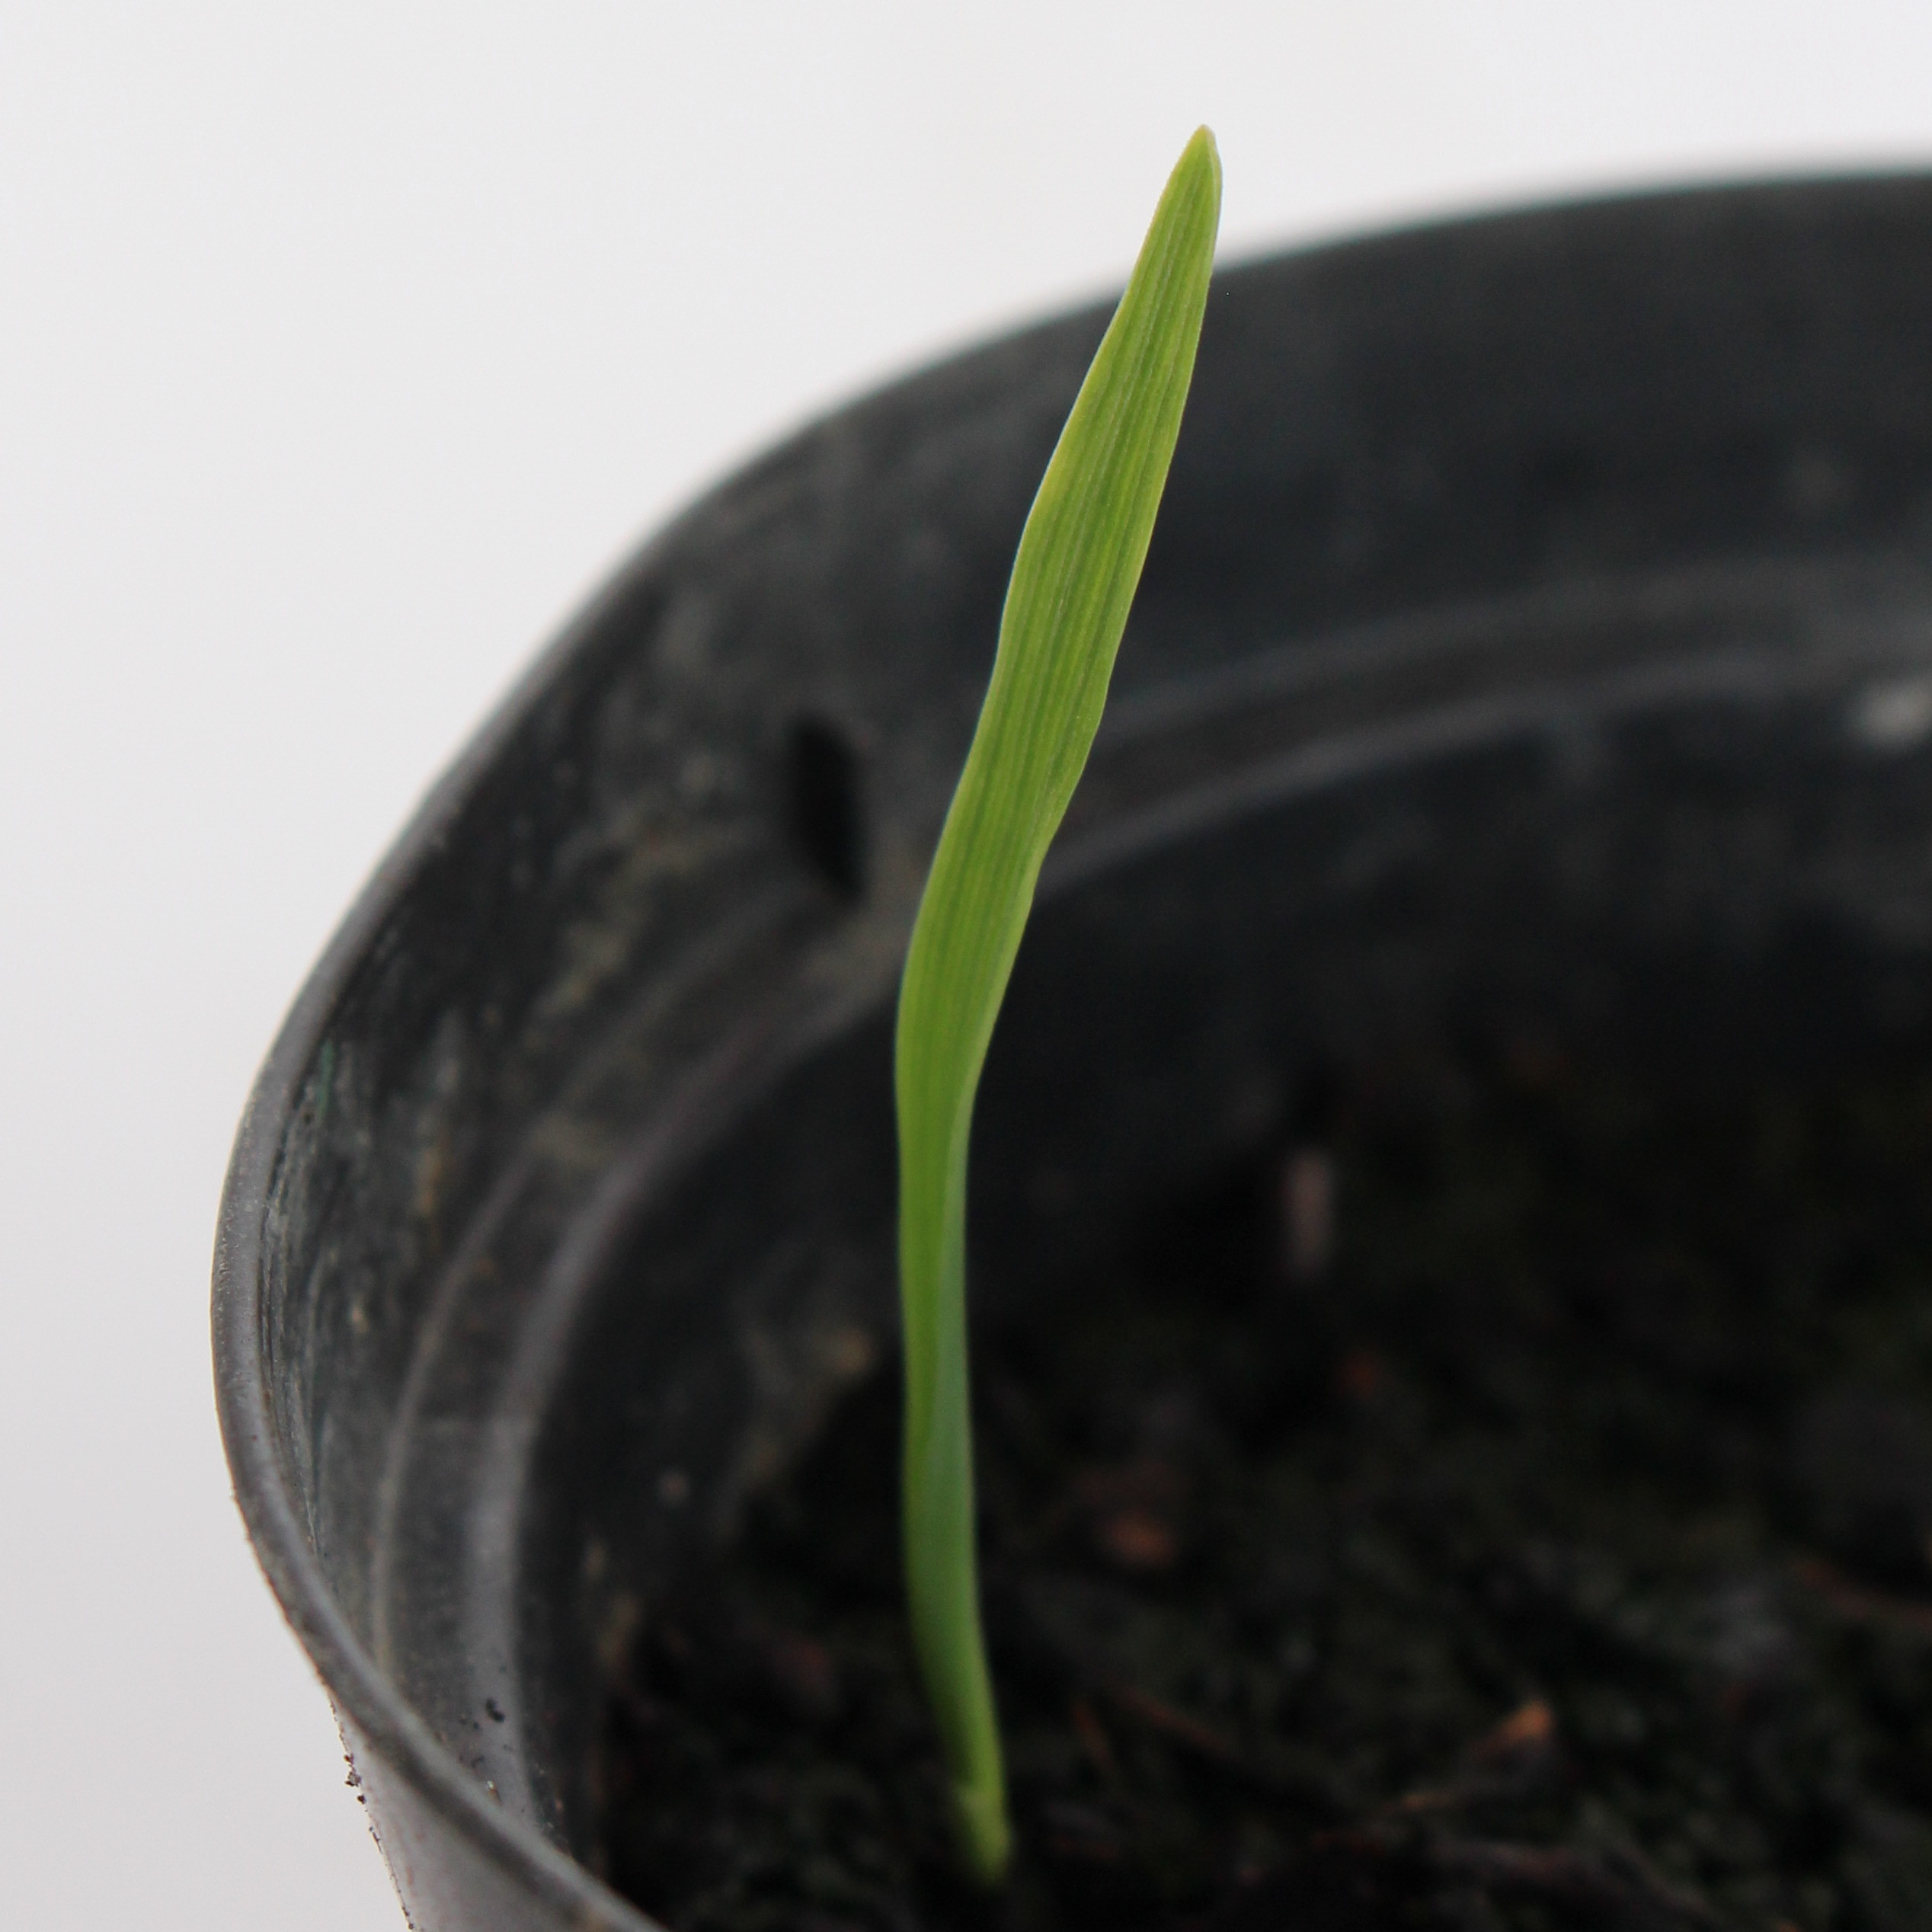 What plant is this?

Avena sterilis
